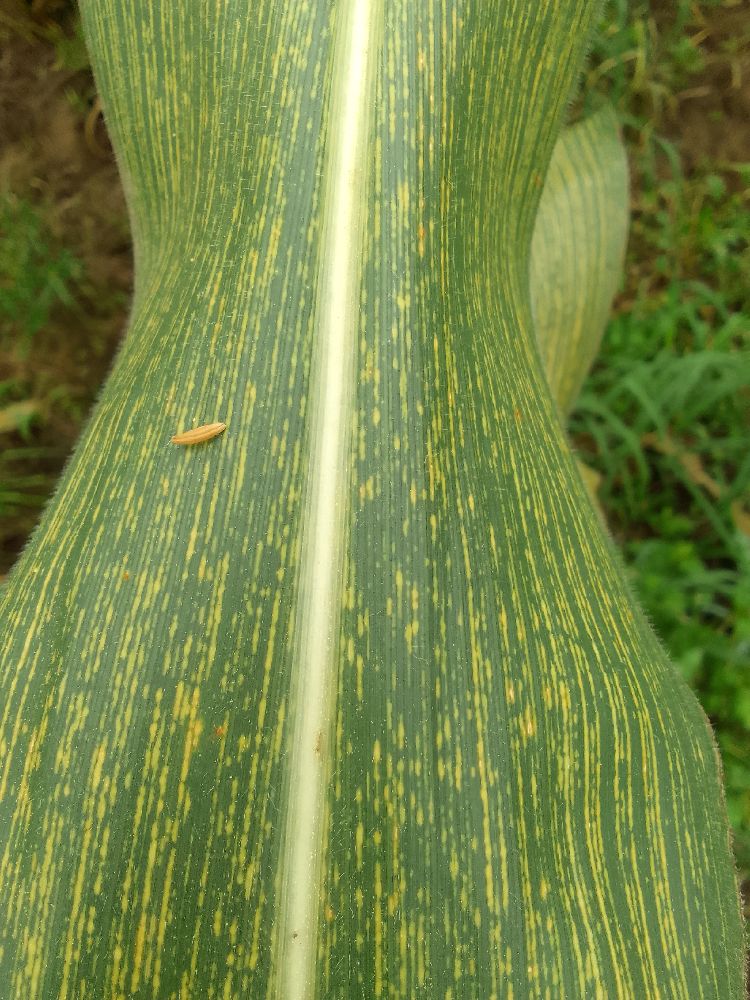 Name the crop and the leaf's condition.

maize, maize streak virus
